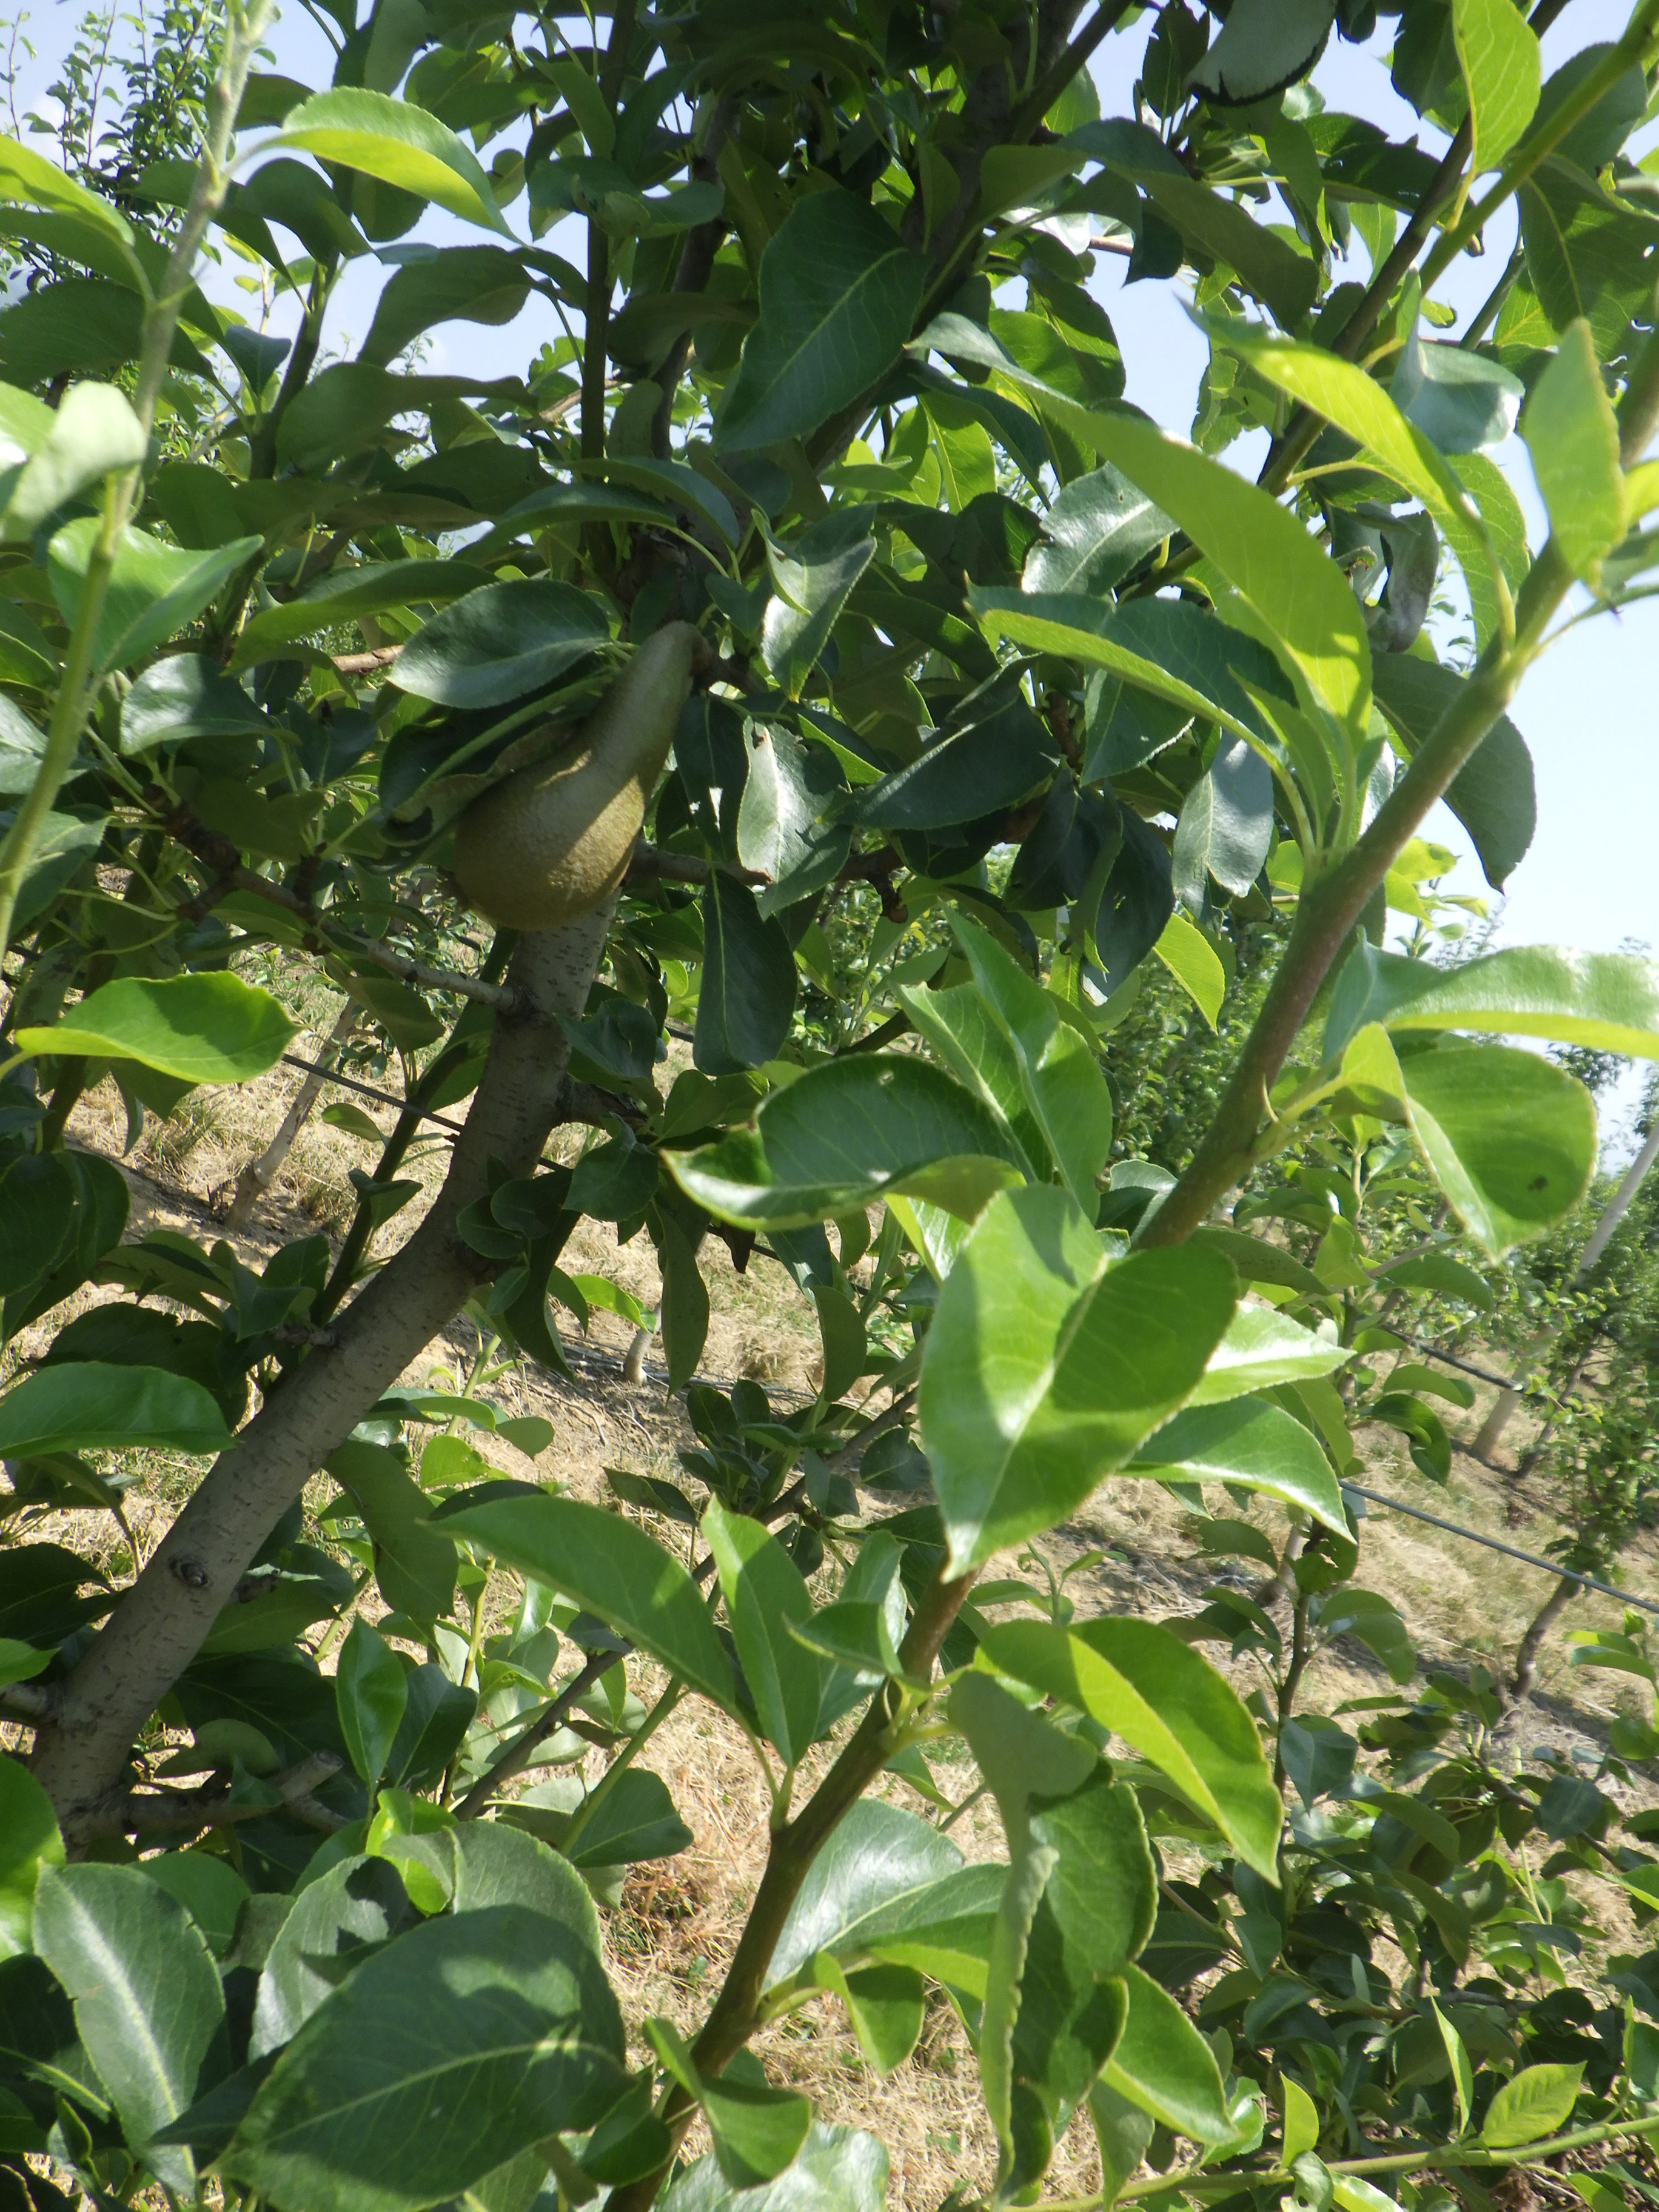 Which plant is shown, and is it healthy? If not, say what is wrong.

pear, healthy
